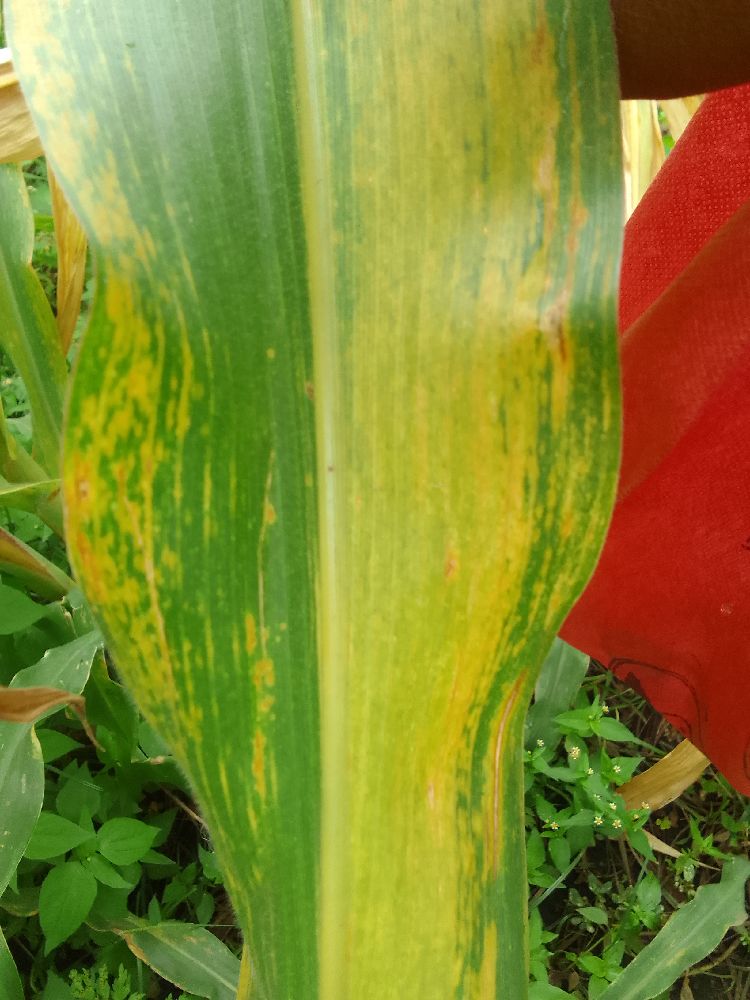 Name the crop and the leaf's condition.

maize, maize lethal necrosis
